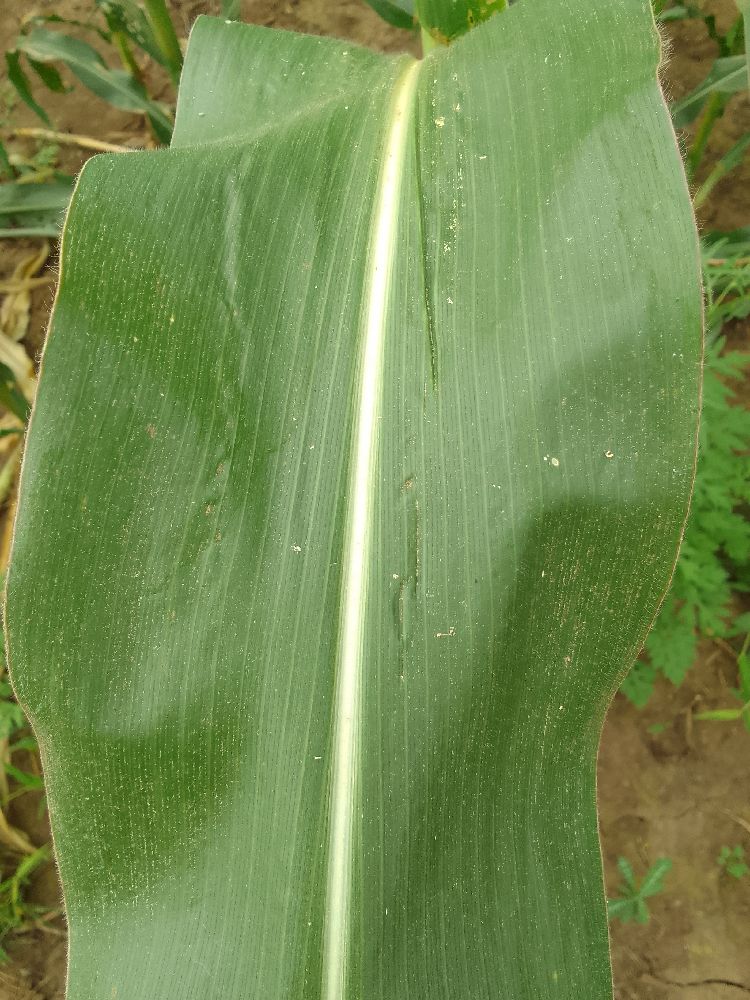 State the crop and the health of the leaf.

maize, healthy
